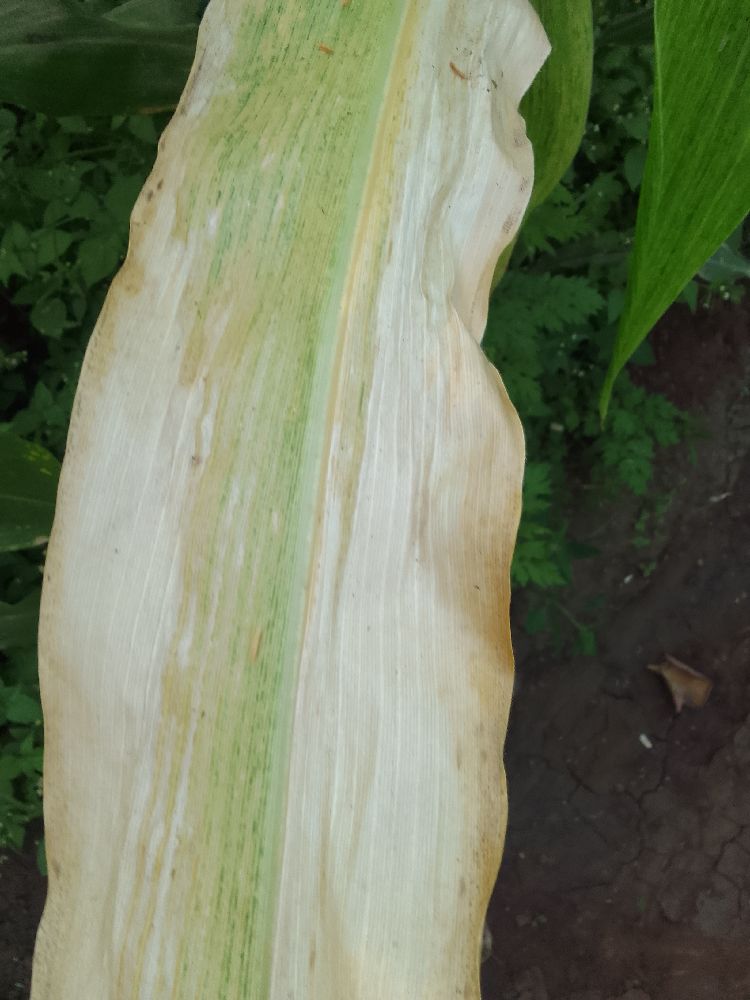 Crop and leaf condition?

maize, maize lethal necrosis
